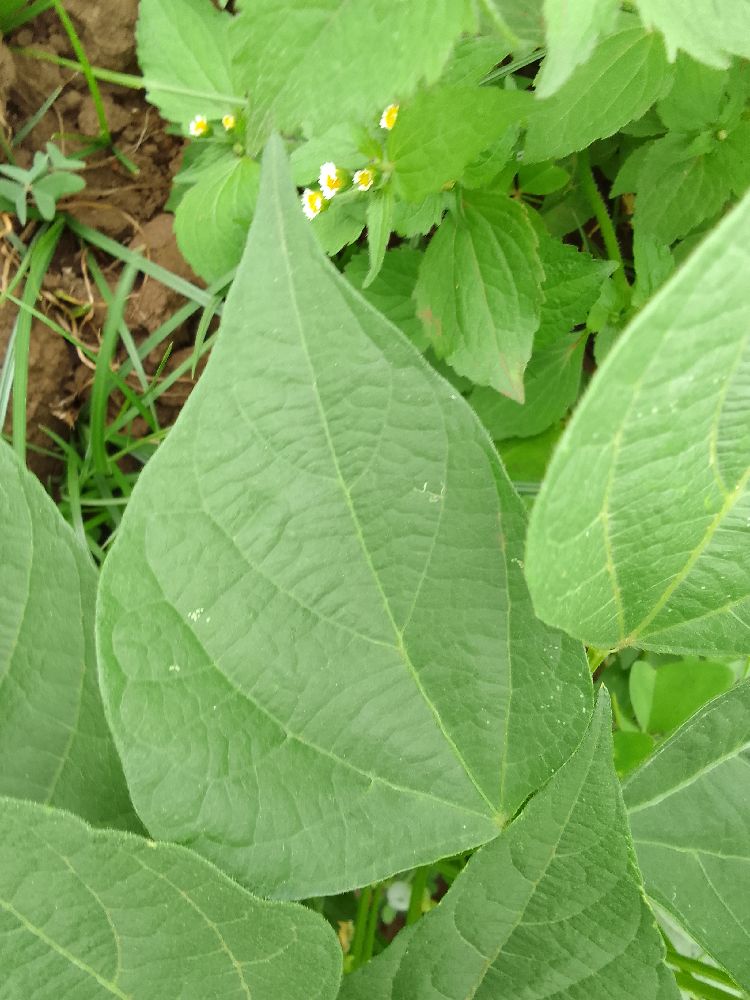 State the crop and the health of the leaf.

common bean, healthy
